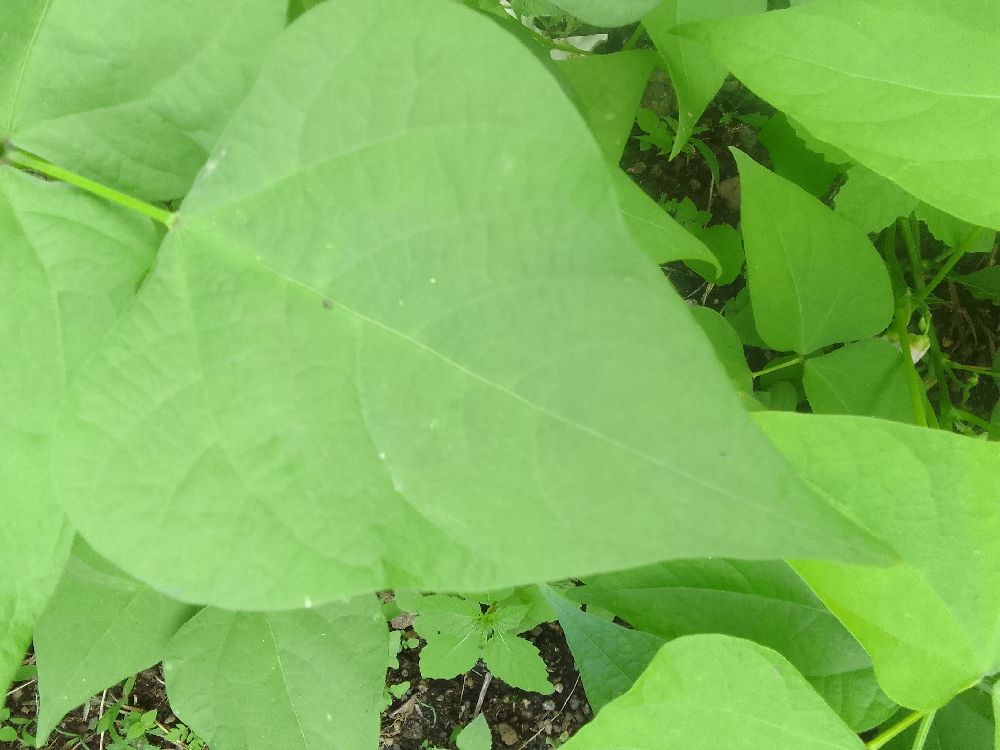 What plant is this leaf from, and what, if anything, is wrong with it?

common bean, healthy
